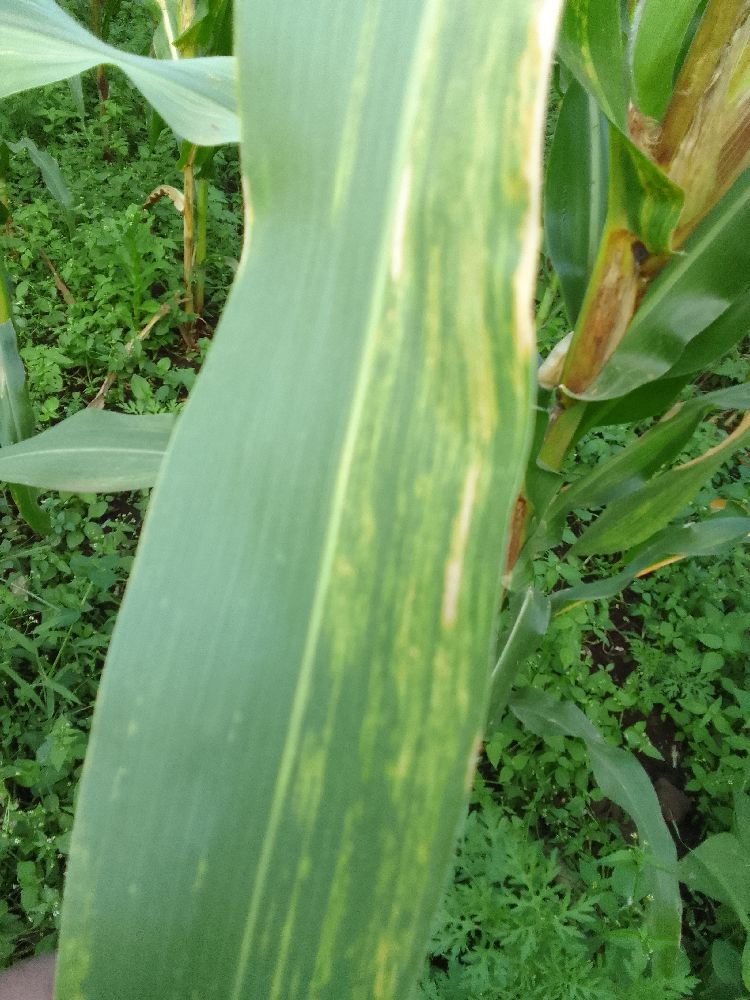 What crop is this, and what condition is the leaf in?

maize, maize lethal necrosis
